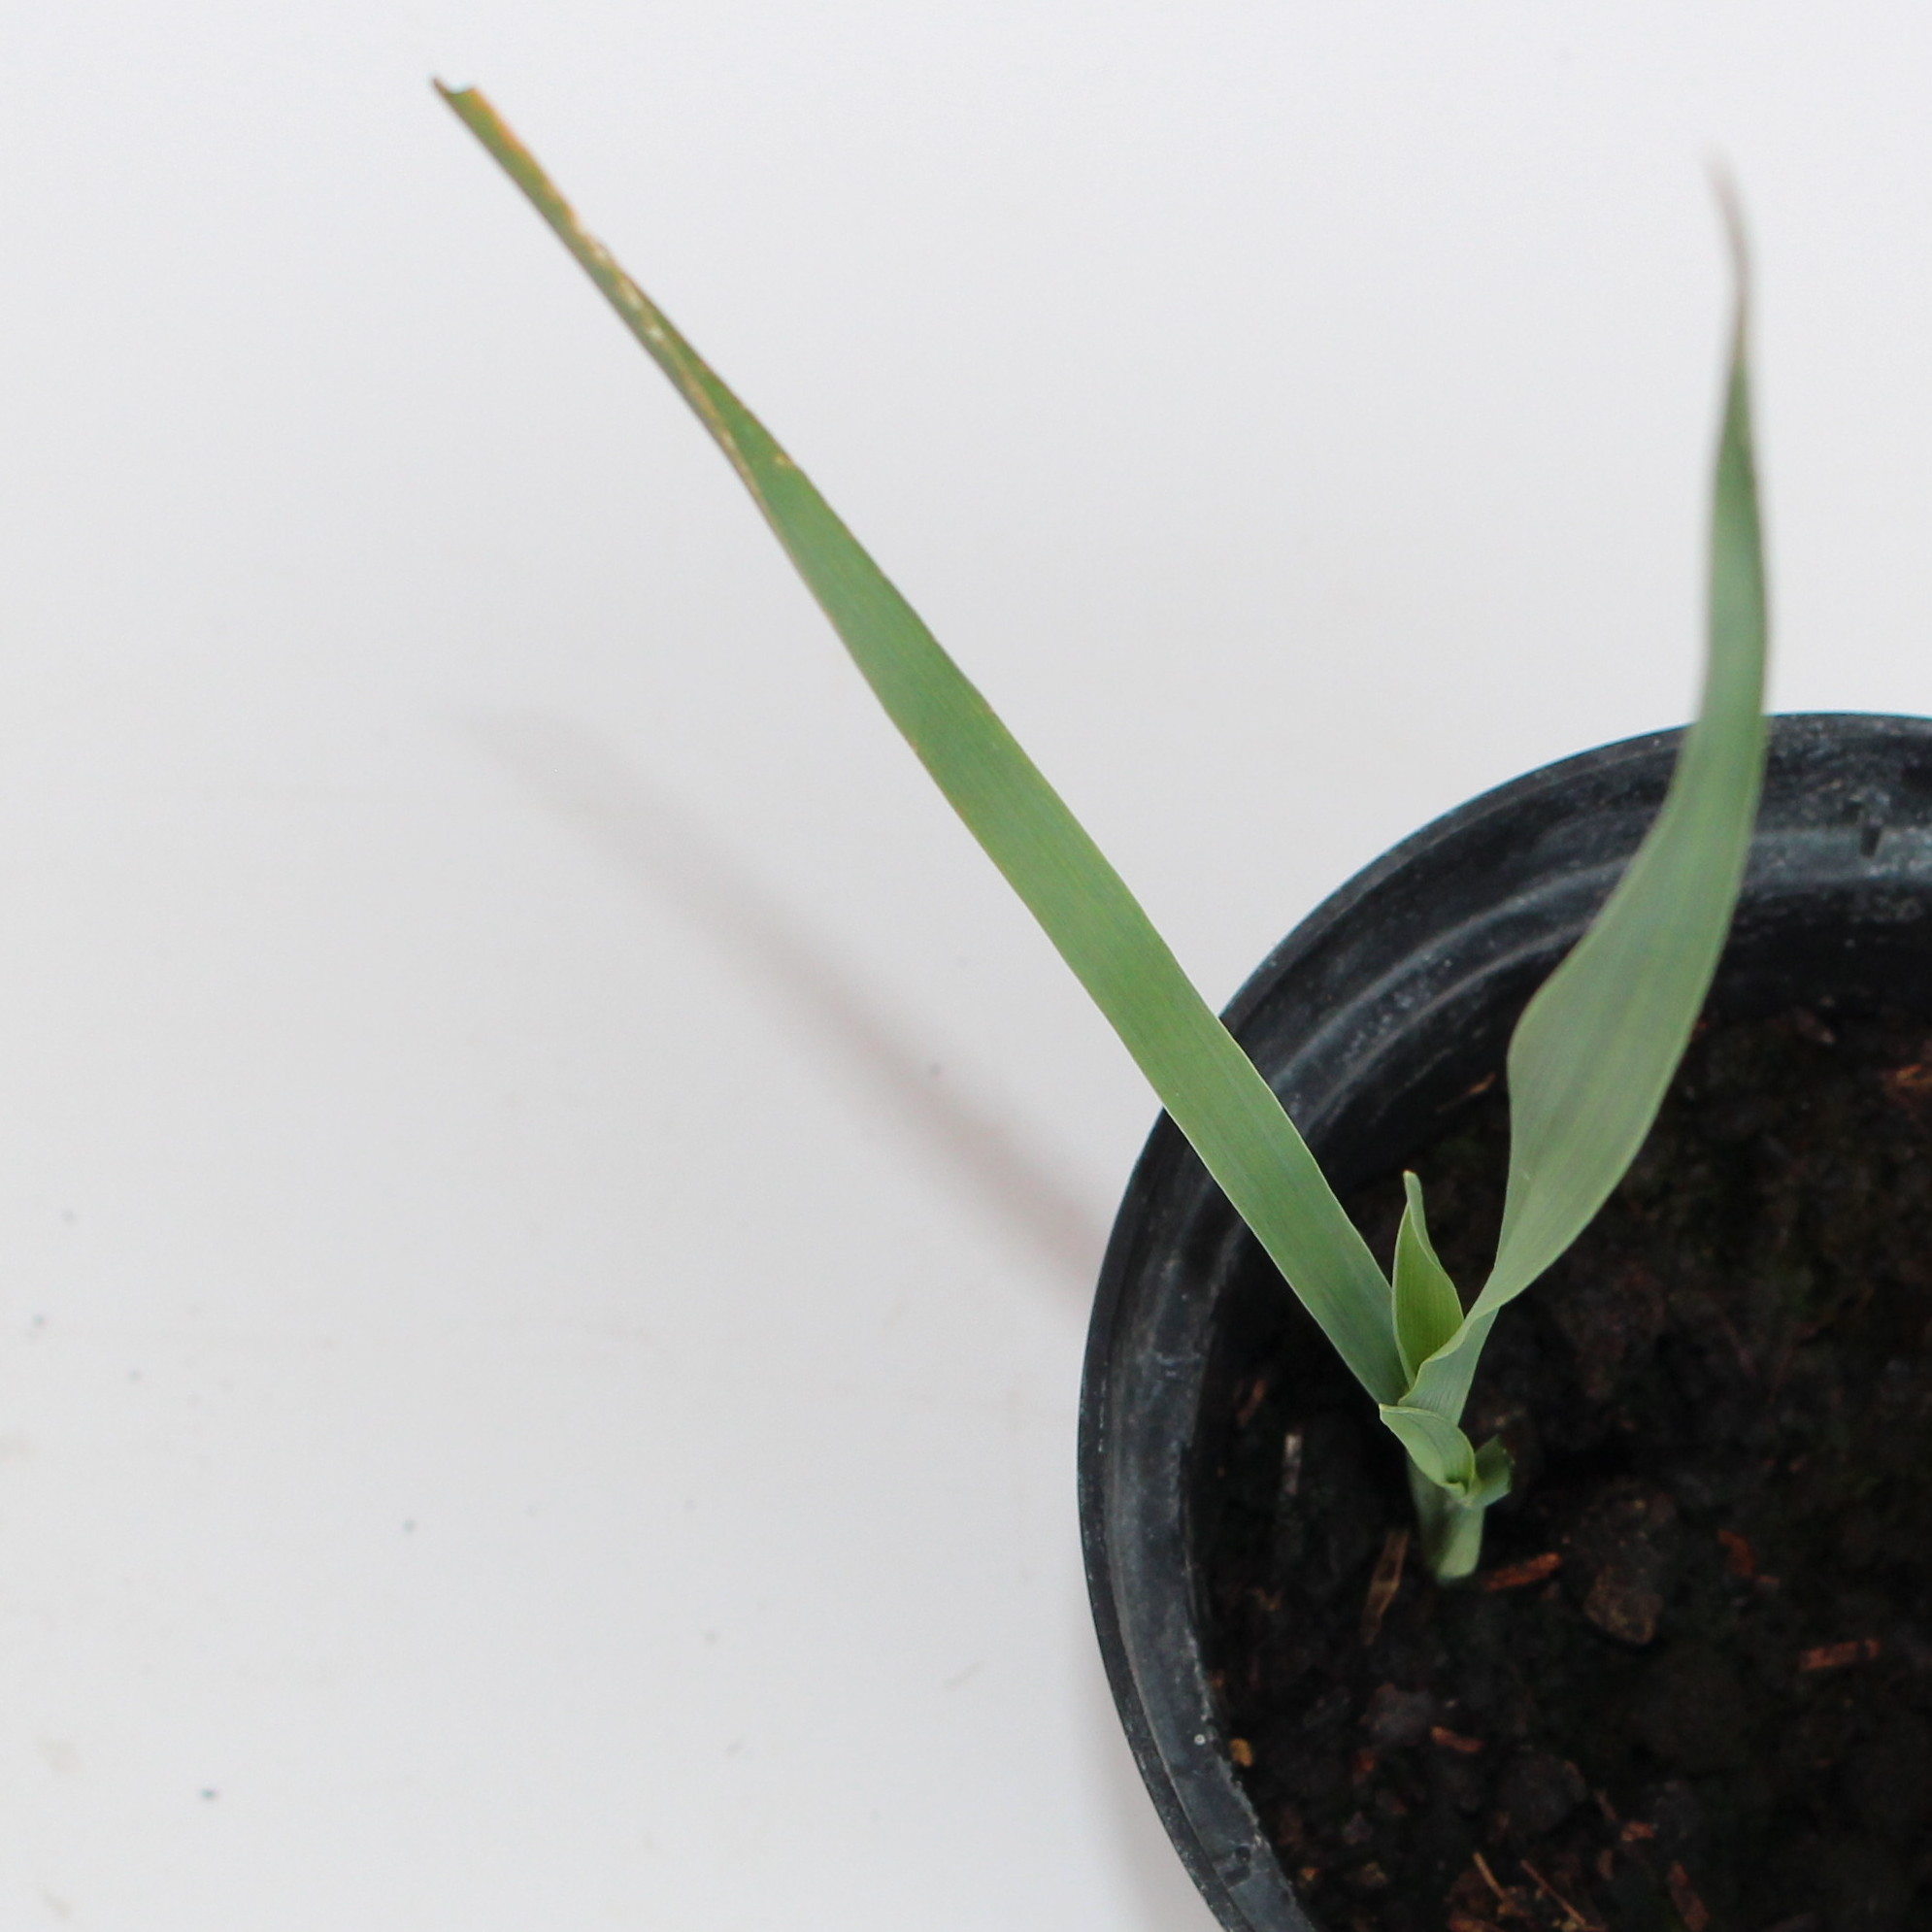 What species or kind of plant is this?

Avena sterilis
